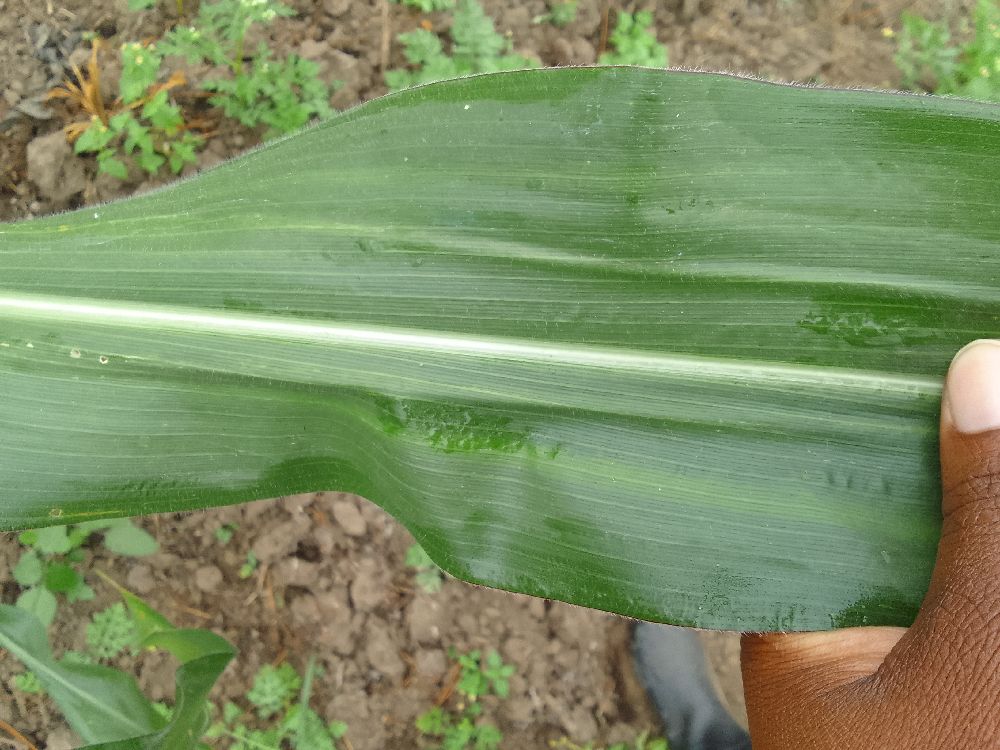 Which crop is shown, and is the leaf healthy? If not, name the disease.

maize, healthy
